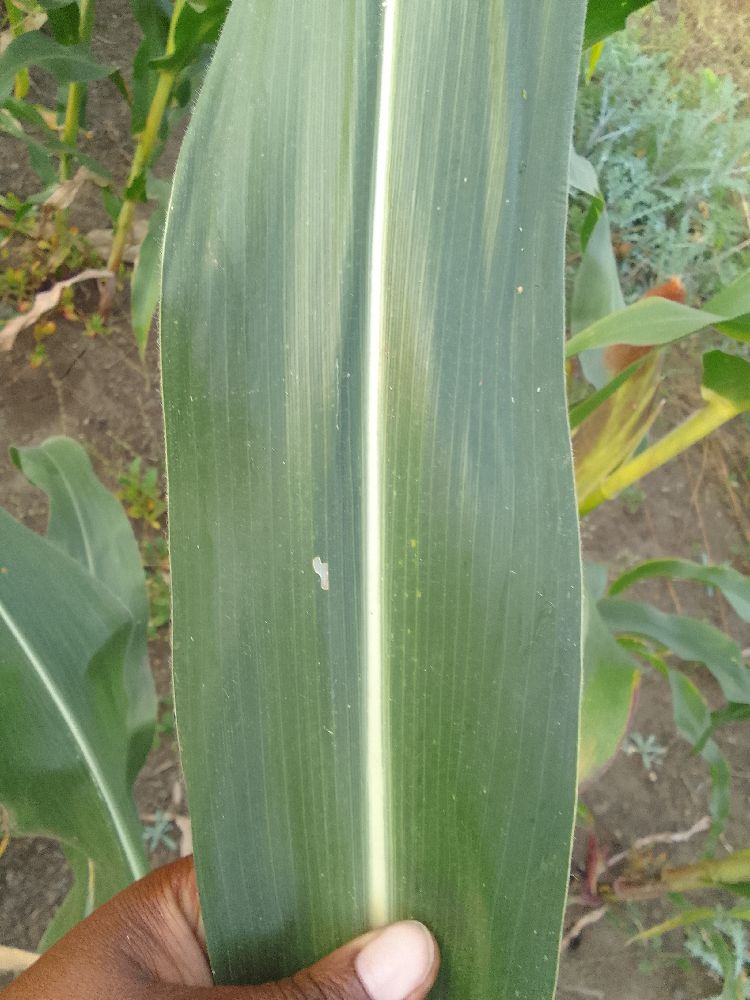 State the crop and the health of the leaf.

maize, healthy
